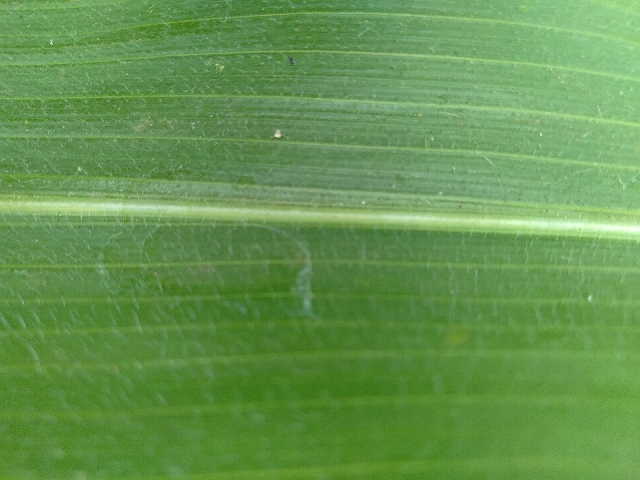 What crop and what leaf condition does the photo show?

maize, healthy
